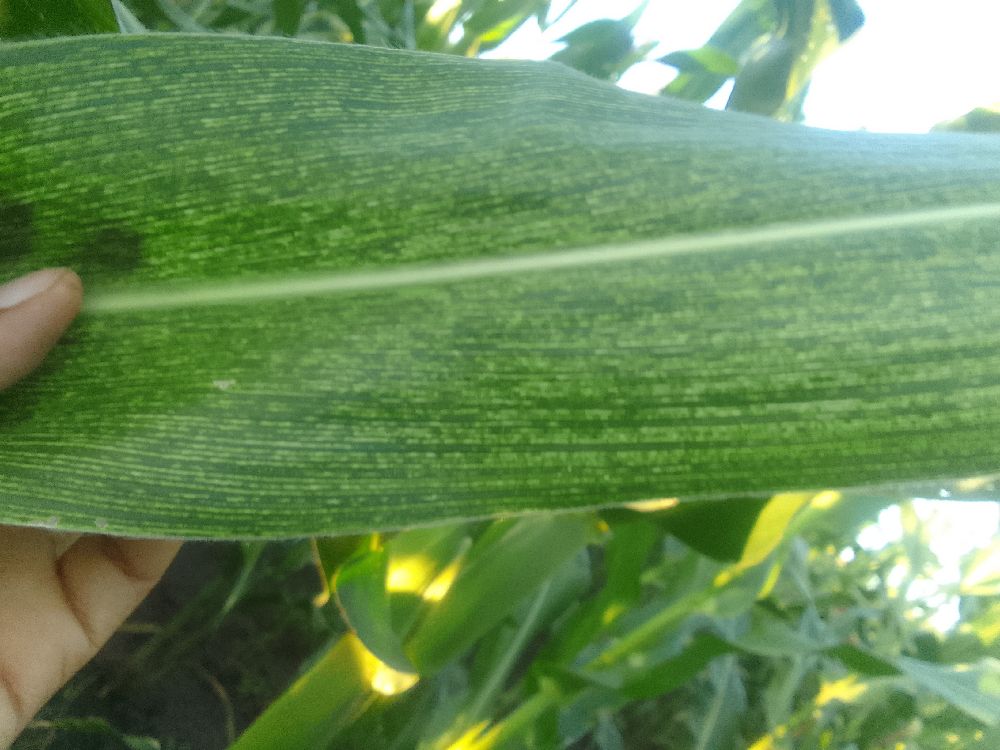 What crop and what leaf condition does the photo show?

maize, maize streak virus
